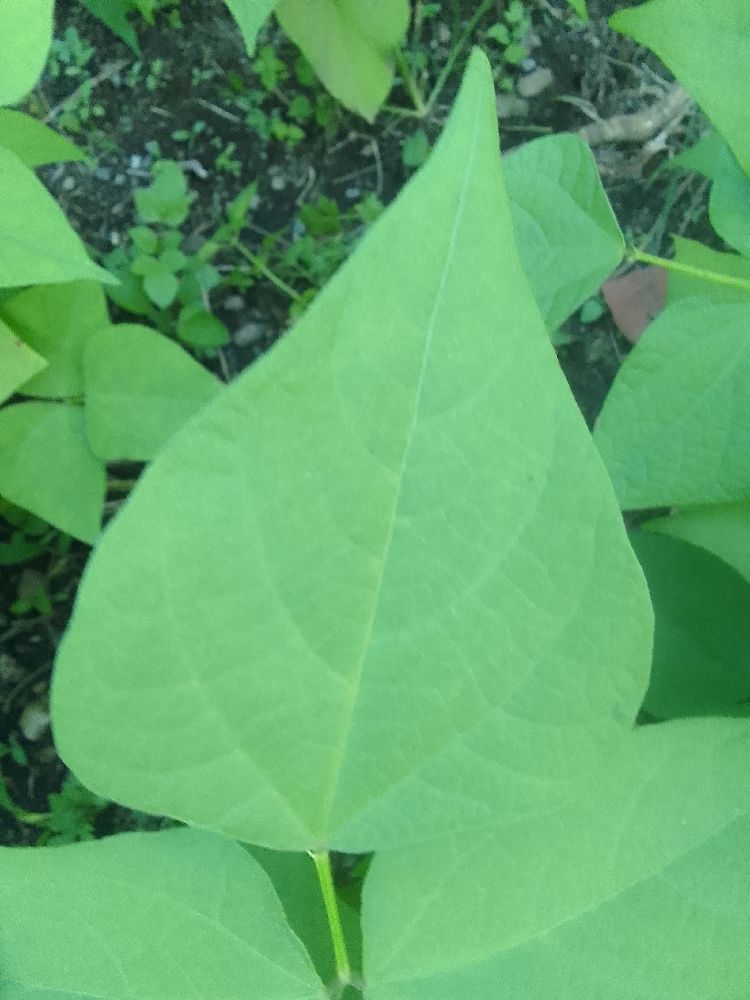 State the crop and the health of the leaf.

common bean, healthy
